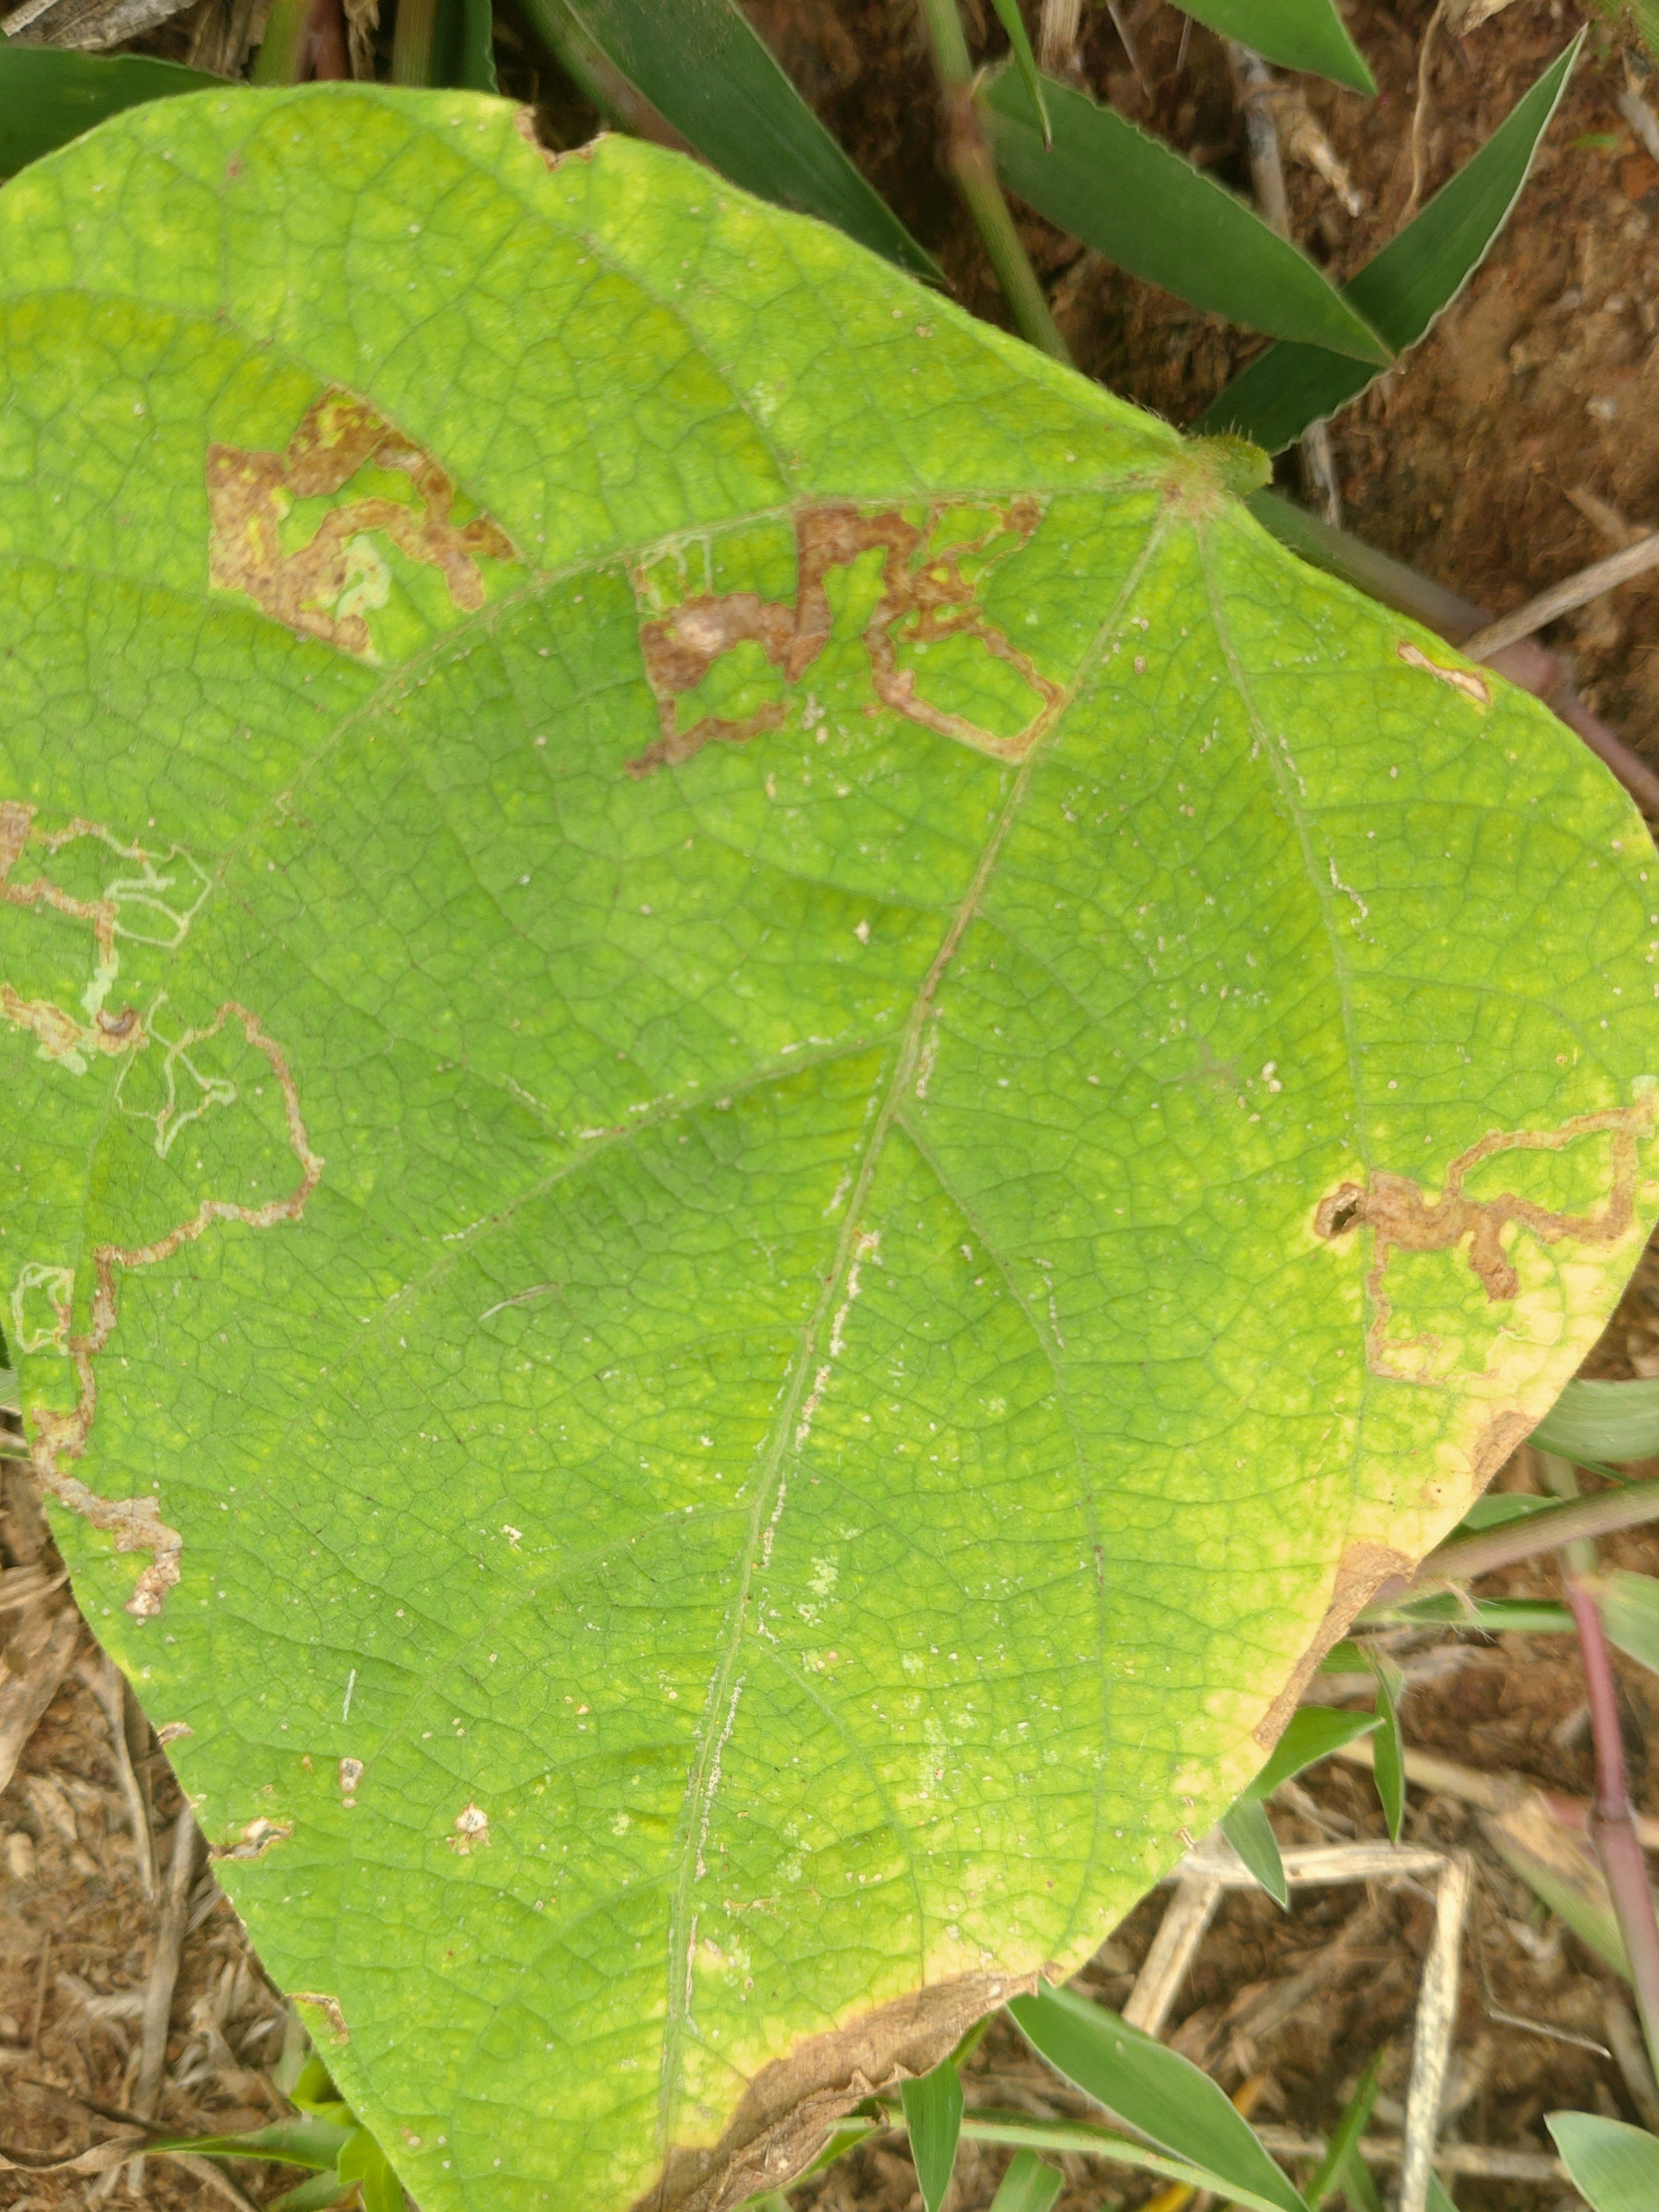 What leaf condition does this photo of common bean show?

rust
